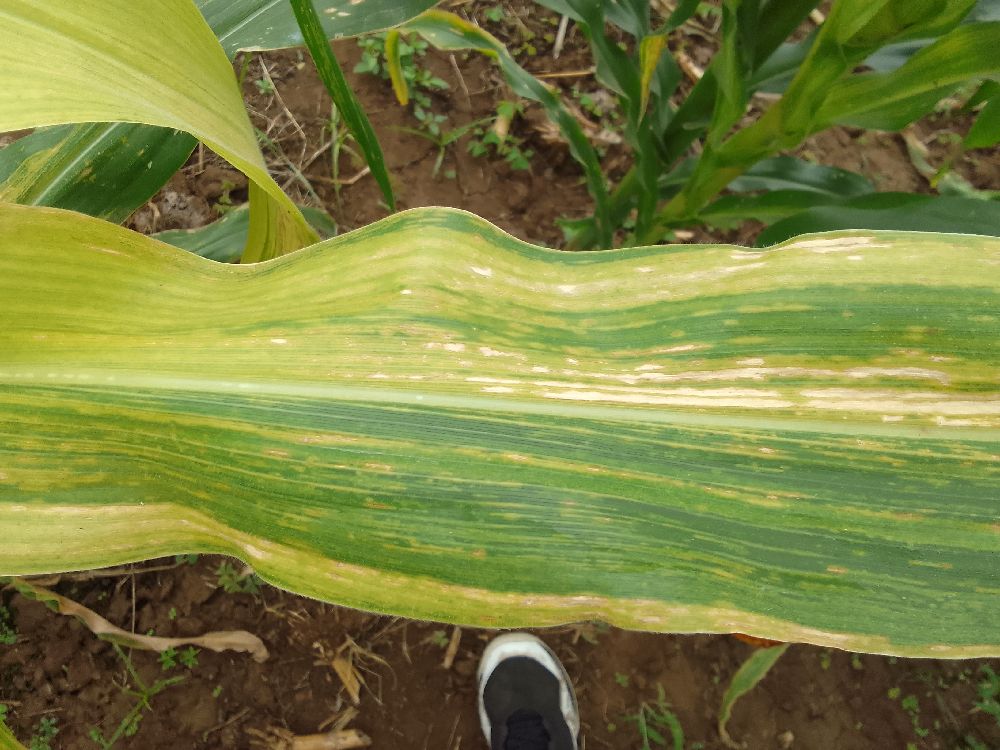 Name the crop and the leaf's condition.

maize, maize lethal necrosis
